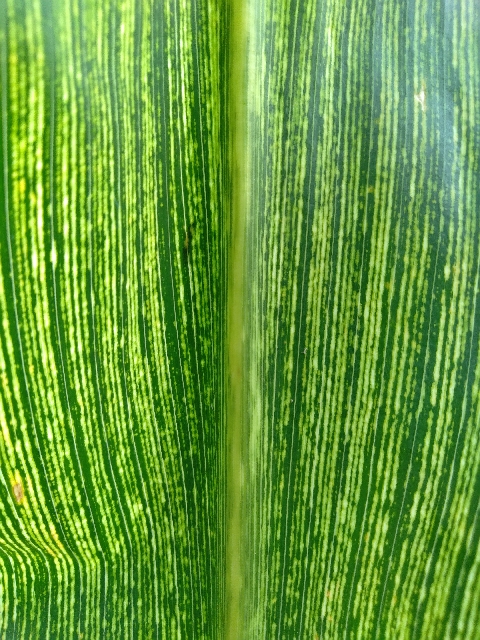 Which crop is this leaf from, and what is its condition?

maize, maize streak virus
